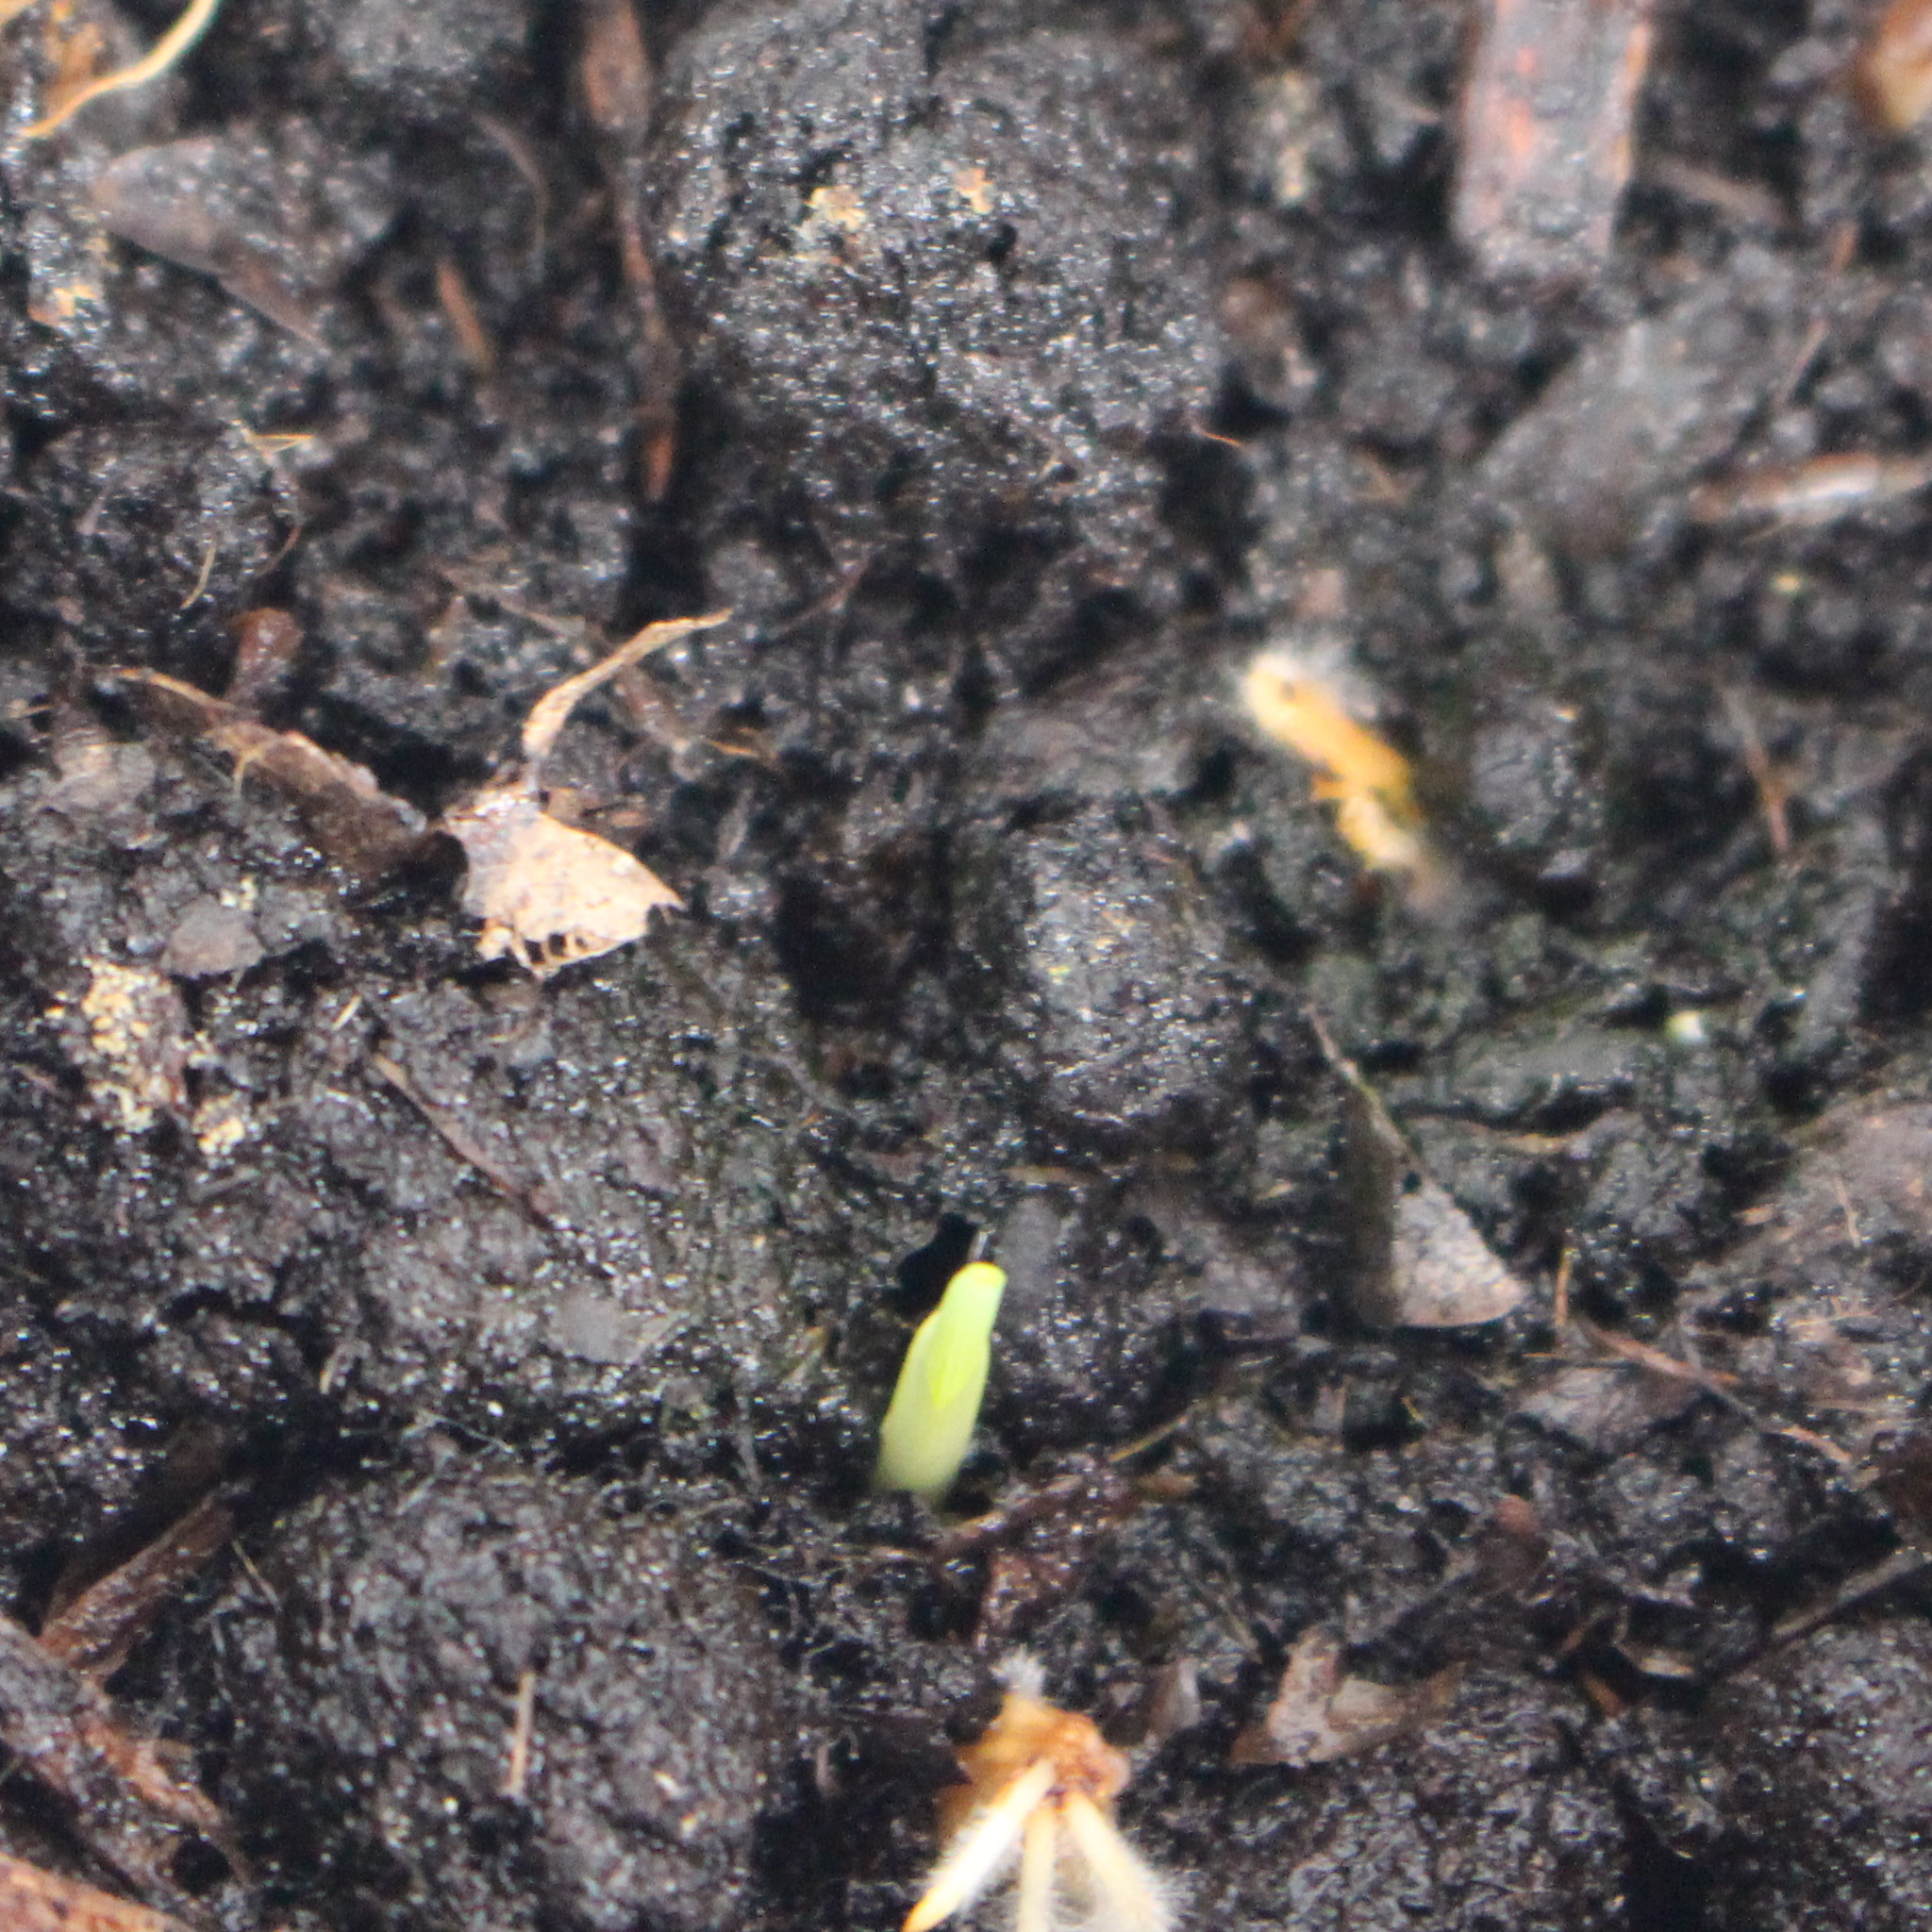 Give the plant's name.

Avena sterilis
